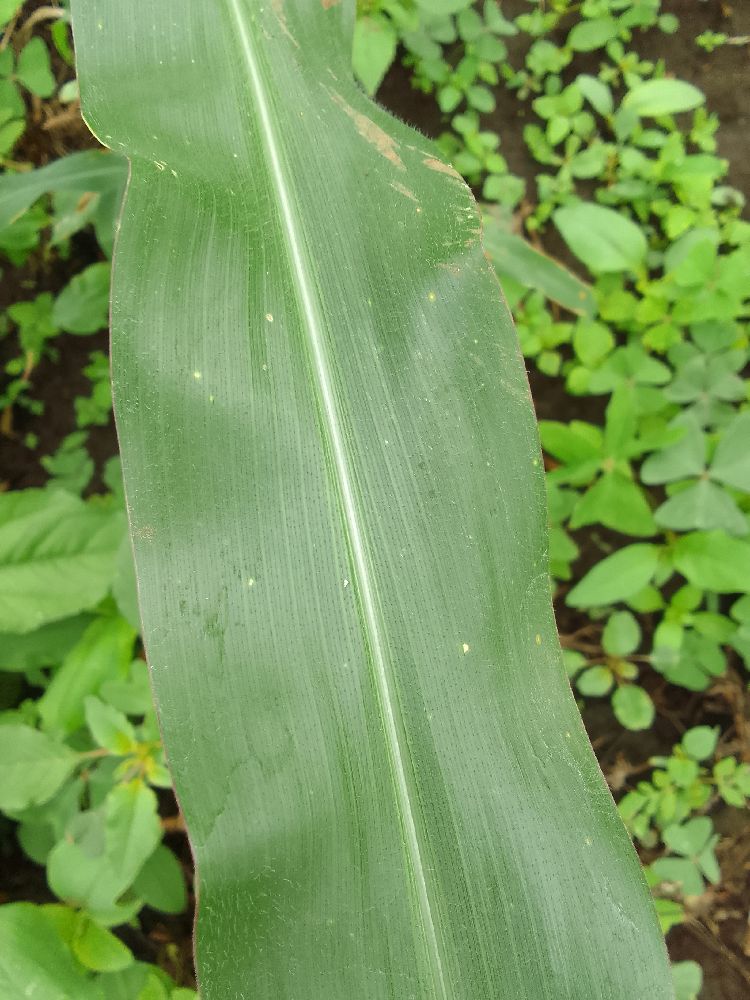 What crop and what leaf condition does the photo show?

maize, healthy
